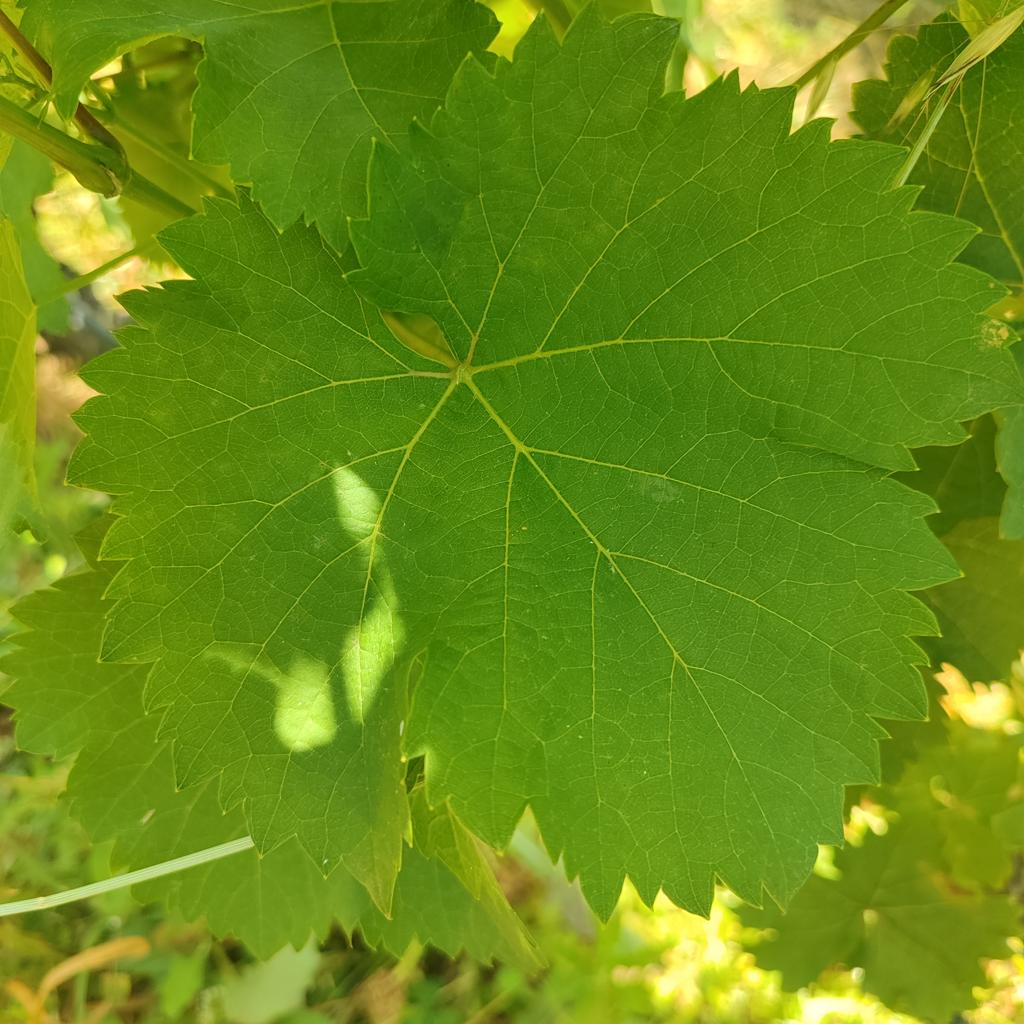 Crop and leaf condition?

grapevine, healthy
